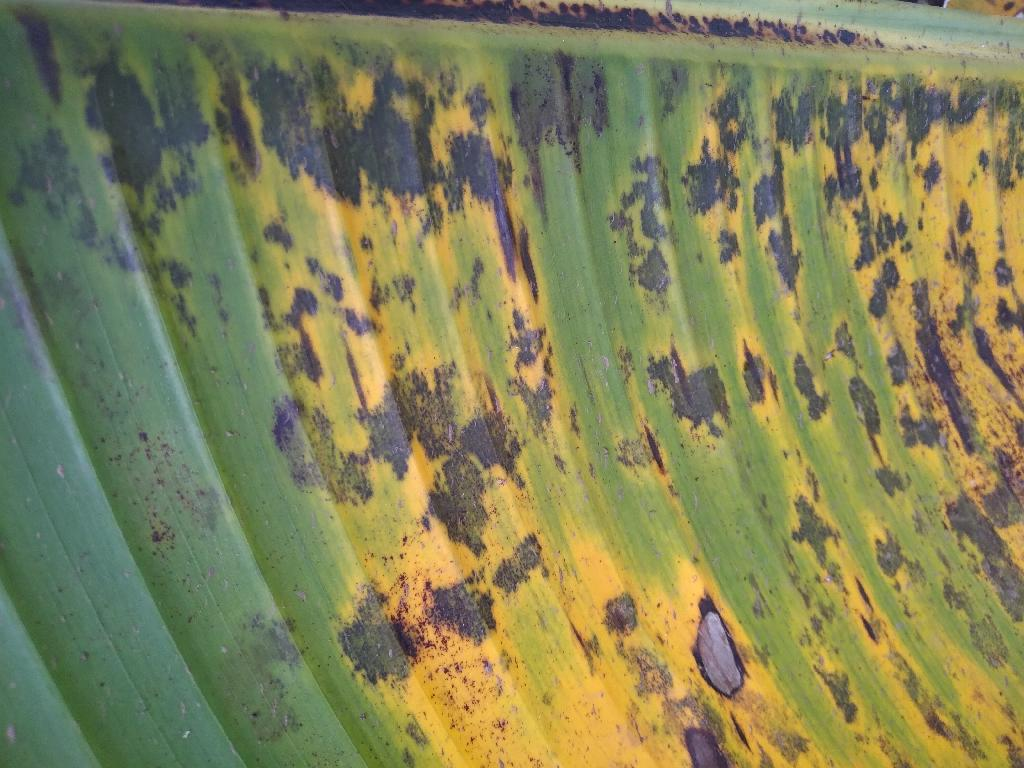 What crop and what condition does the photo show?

banana, black sigatoka
